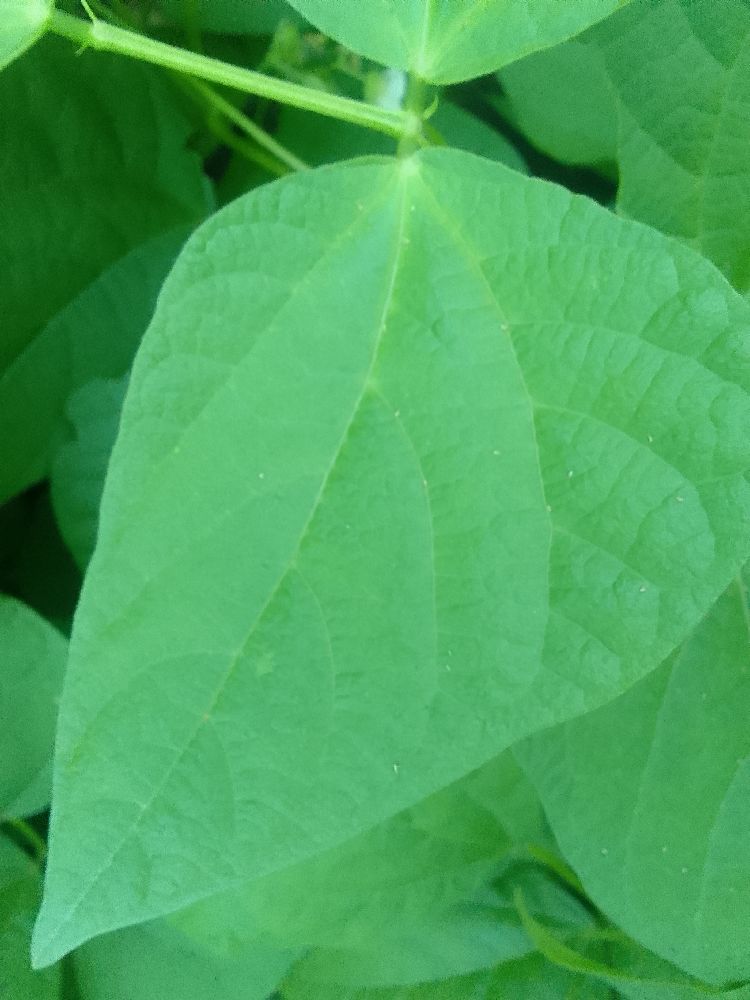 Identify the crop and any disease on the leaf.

common bean, healthy
